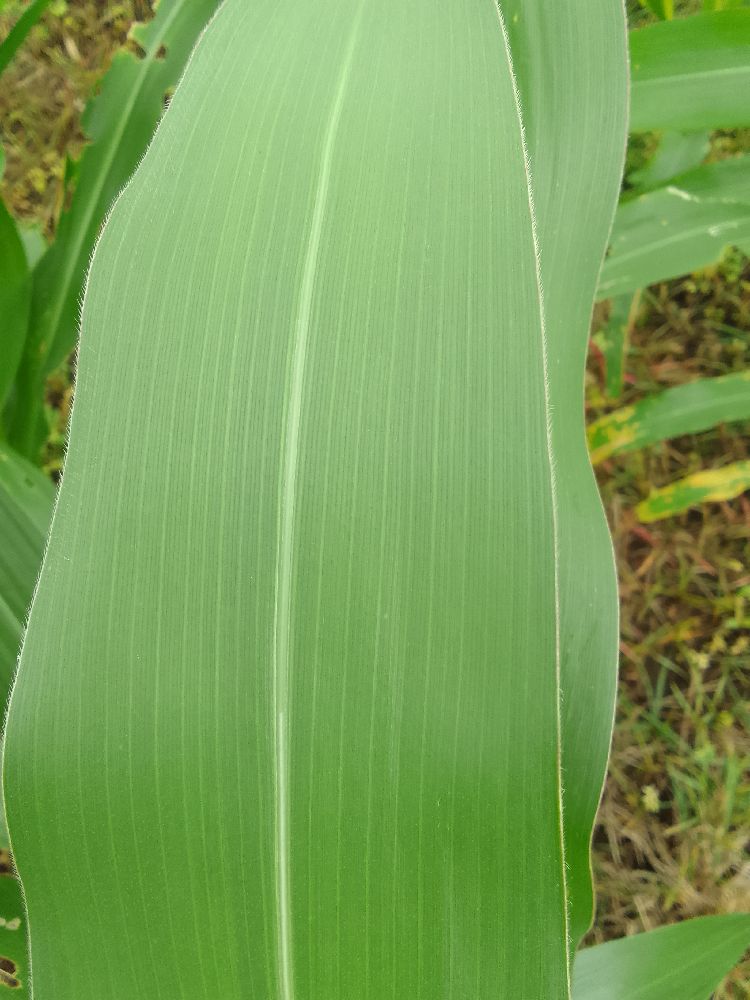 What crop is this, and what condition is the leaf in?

maize, healthy
